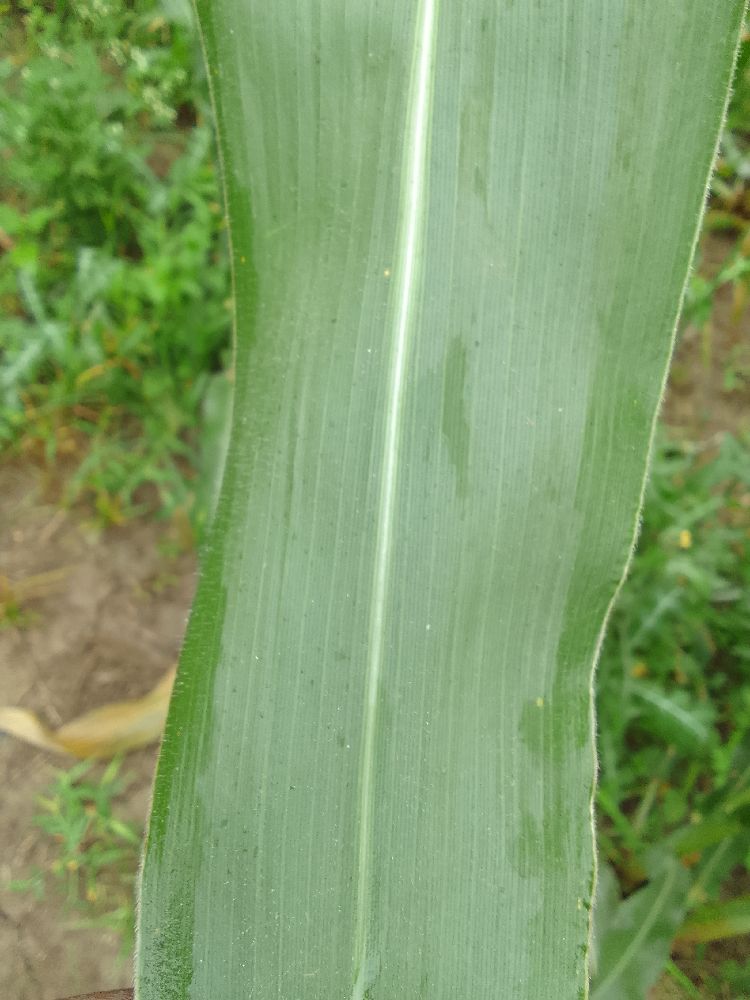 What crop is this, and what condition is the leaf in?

maize, healthy
